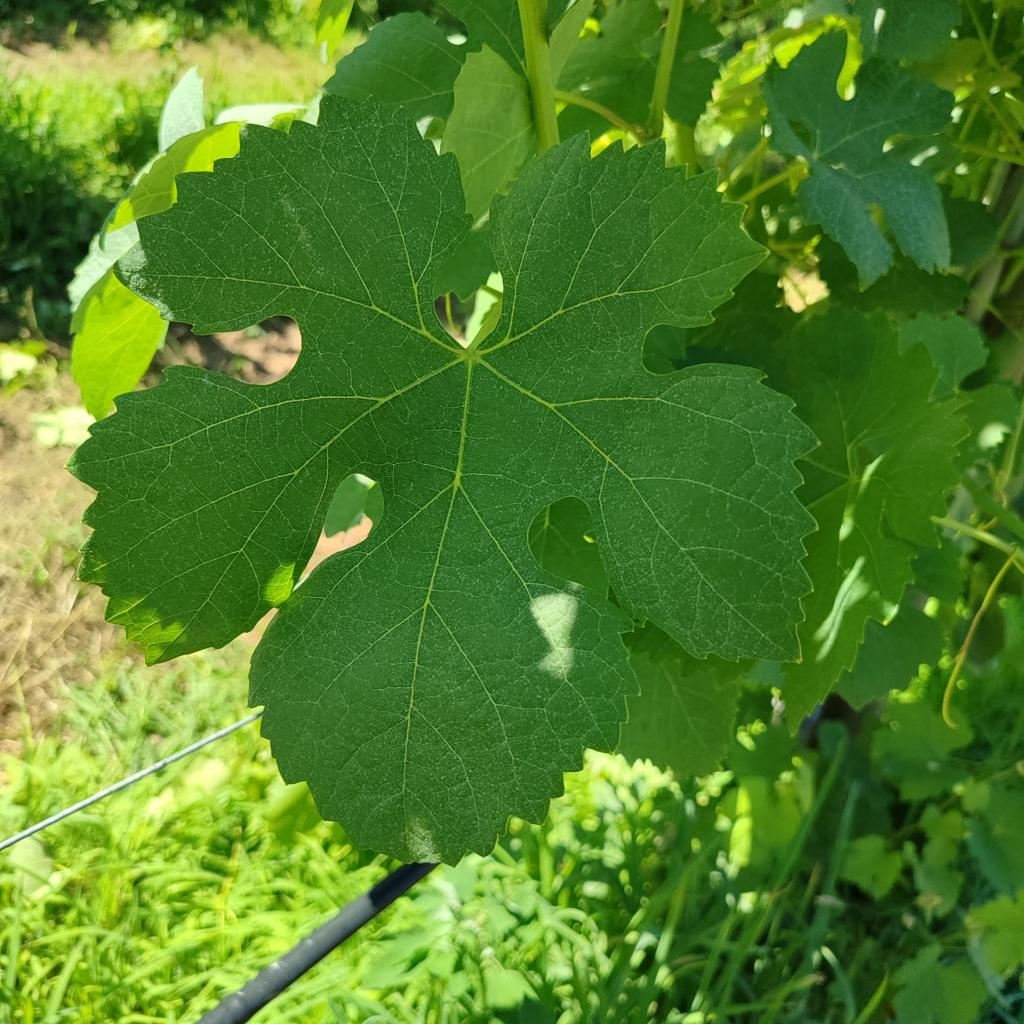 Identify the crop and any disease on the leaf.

grapevine, healthy
